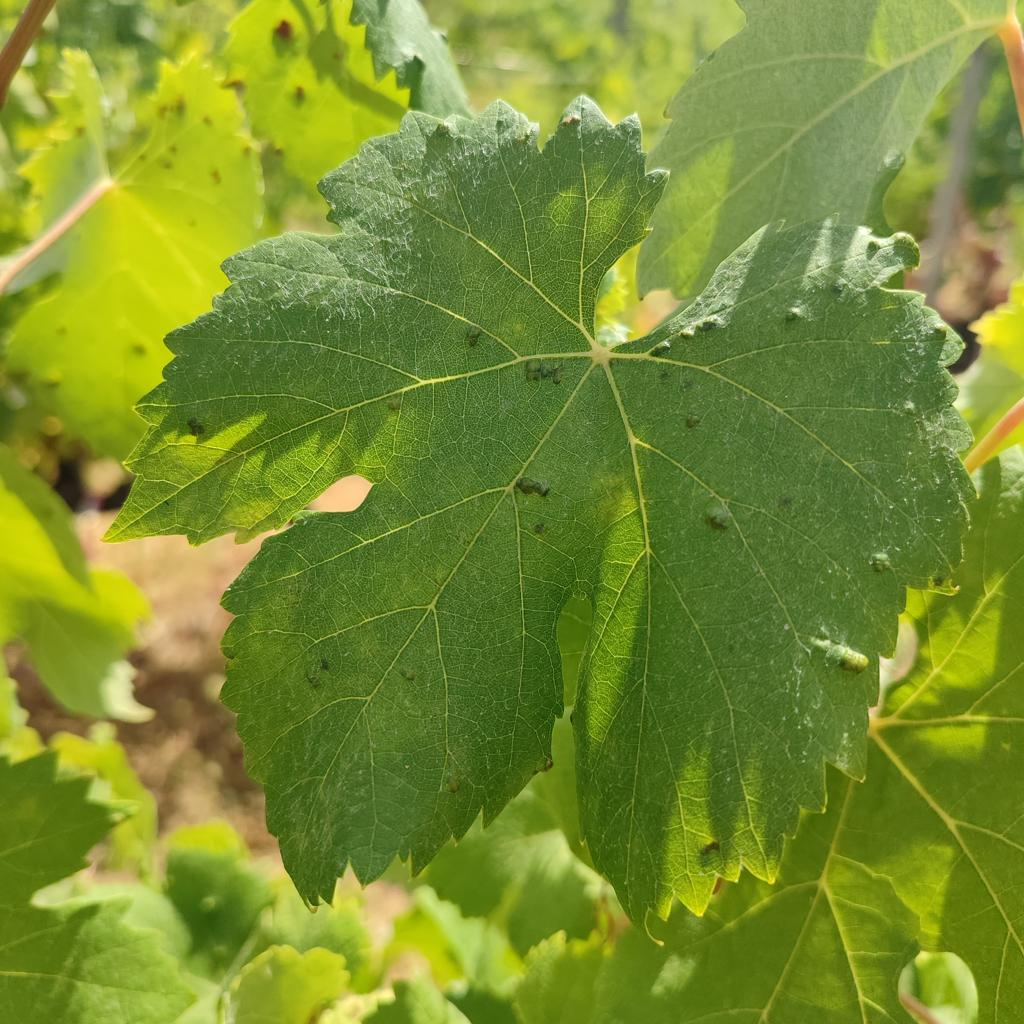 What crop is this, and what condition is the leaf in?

grapevine, erineum mite
